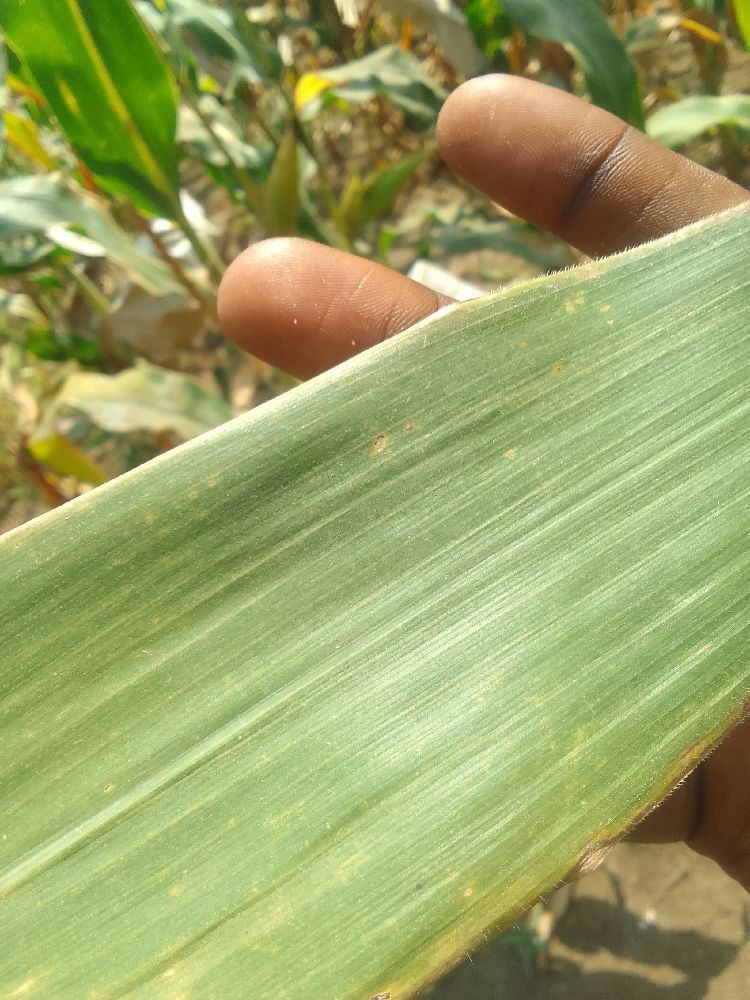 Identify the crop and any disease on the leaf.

maize, healthy
